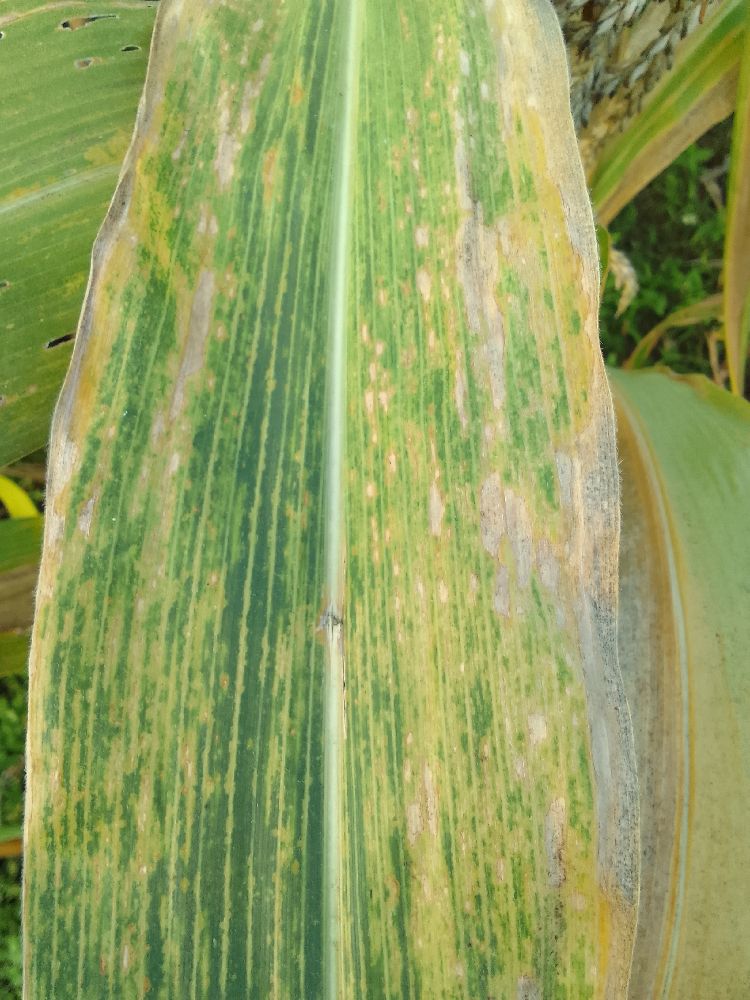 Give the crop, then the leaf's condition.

maize, maize lethal necrosis
